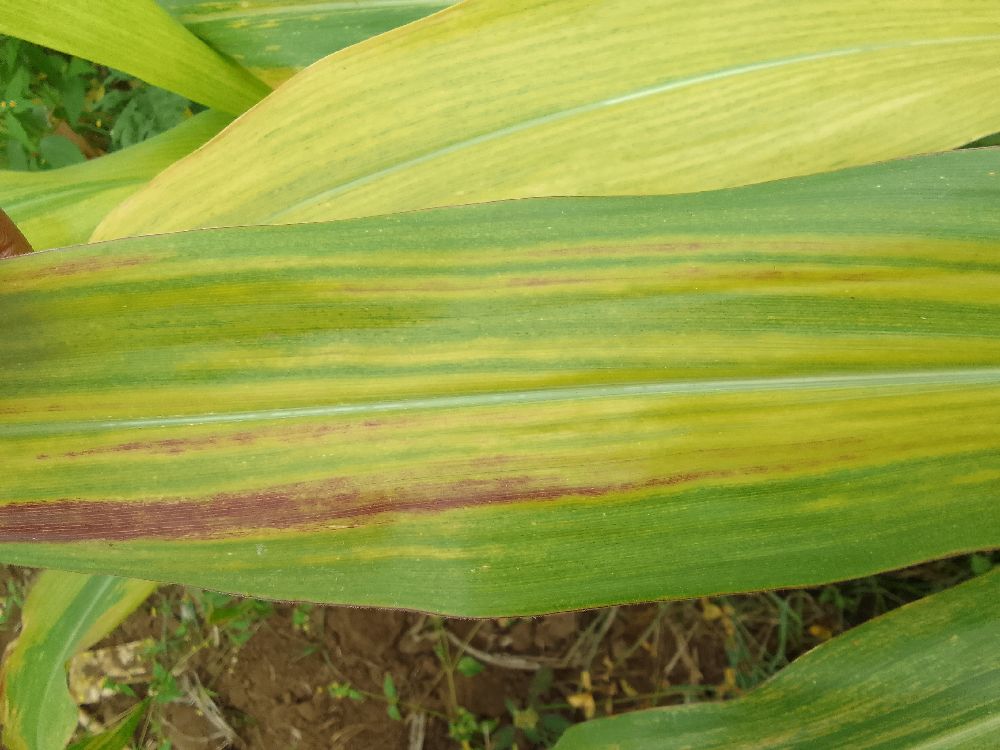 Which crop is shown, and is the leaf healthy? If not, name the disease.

maize, maize lethal necrosis
